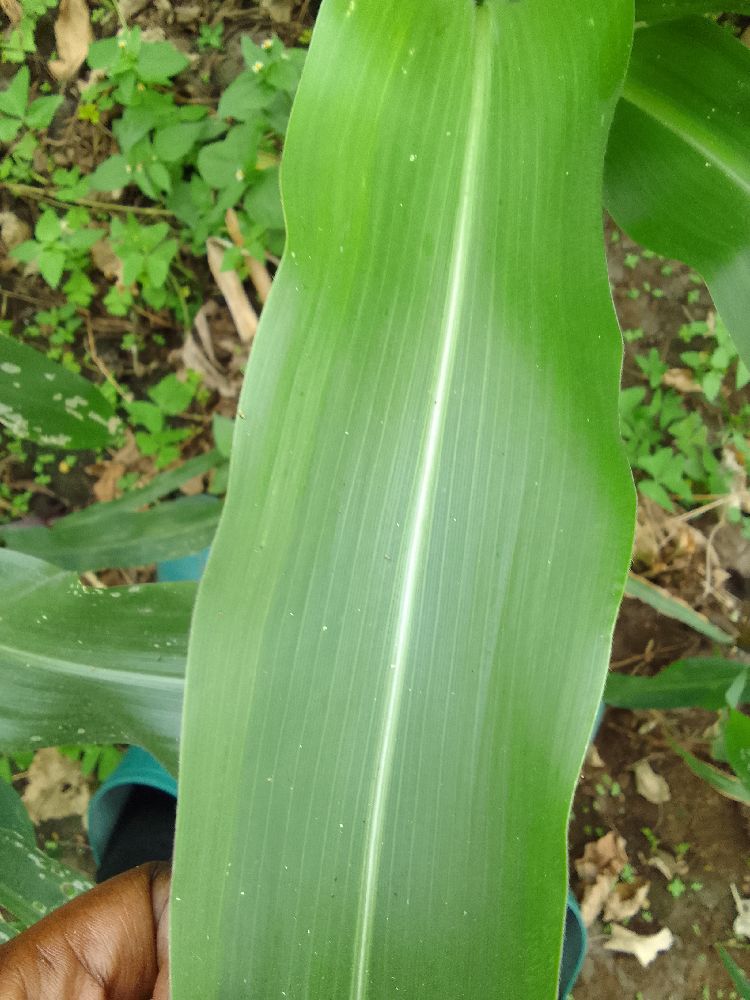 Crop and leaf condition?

maize, healthy
